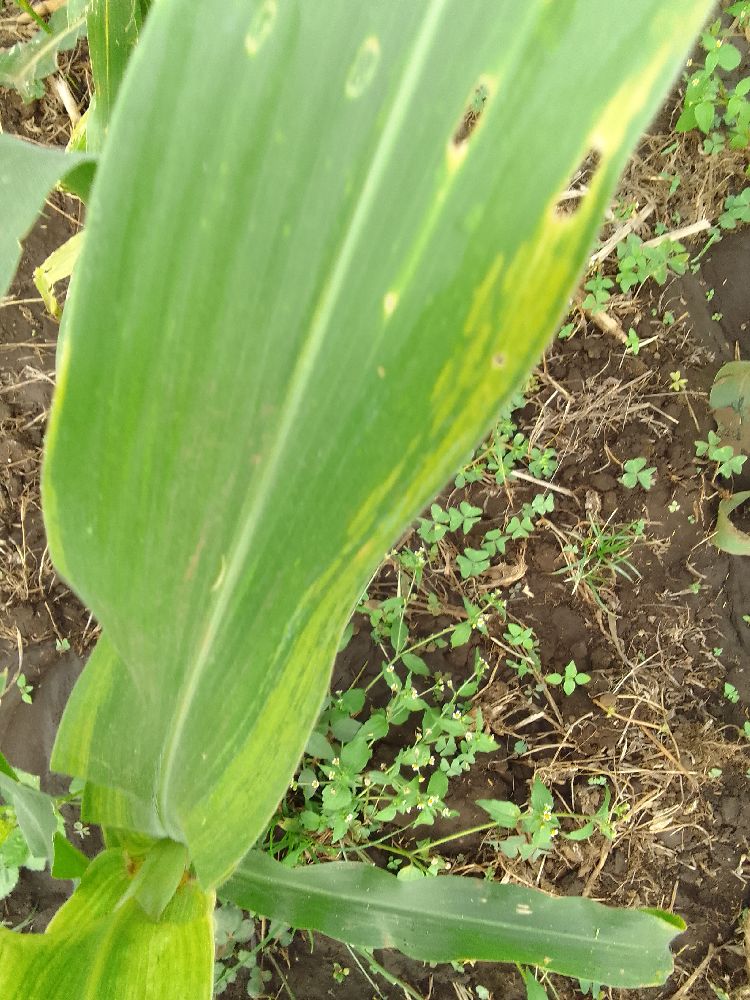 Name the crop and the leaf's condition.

maize, maize lethal necrosis
